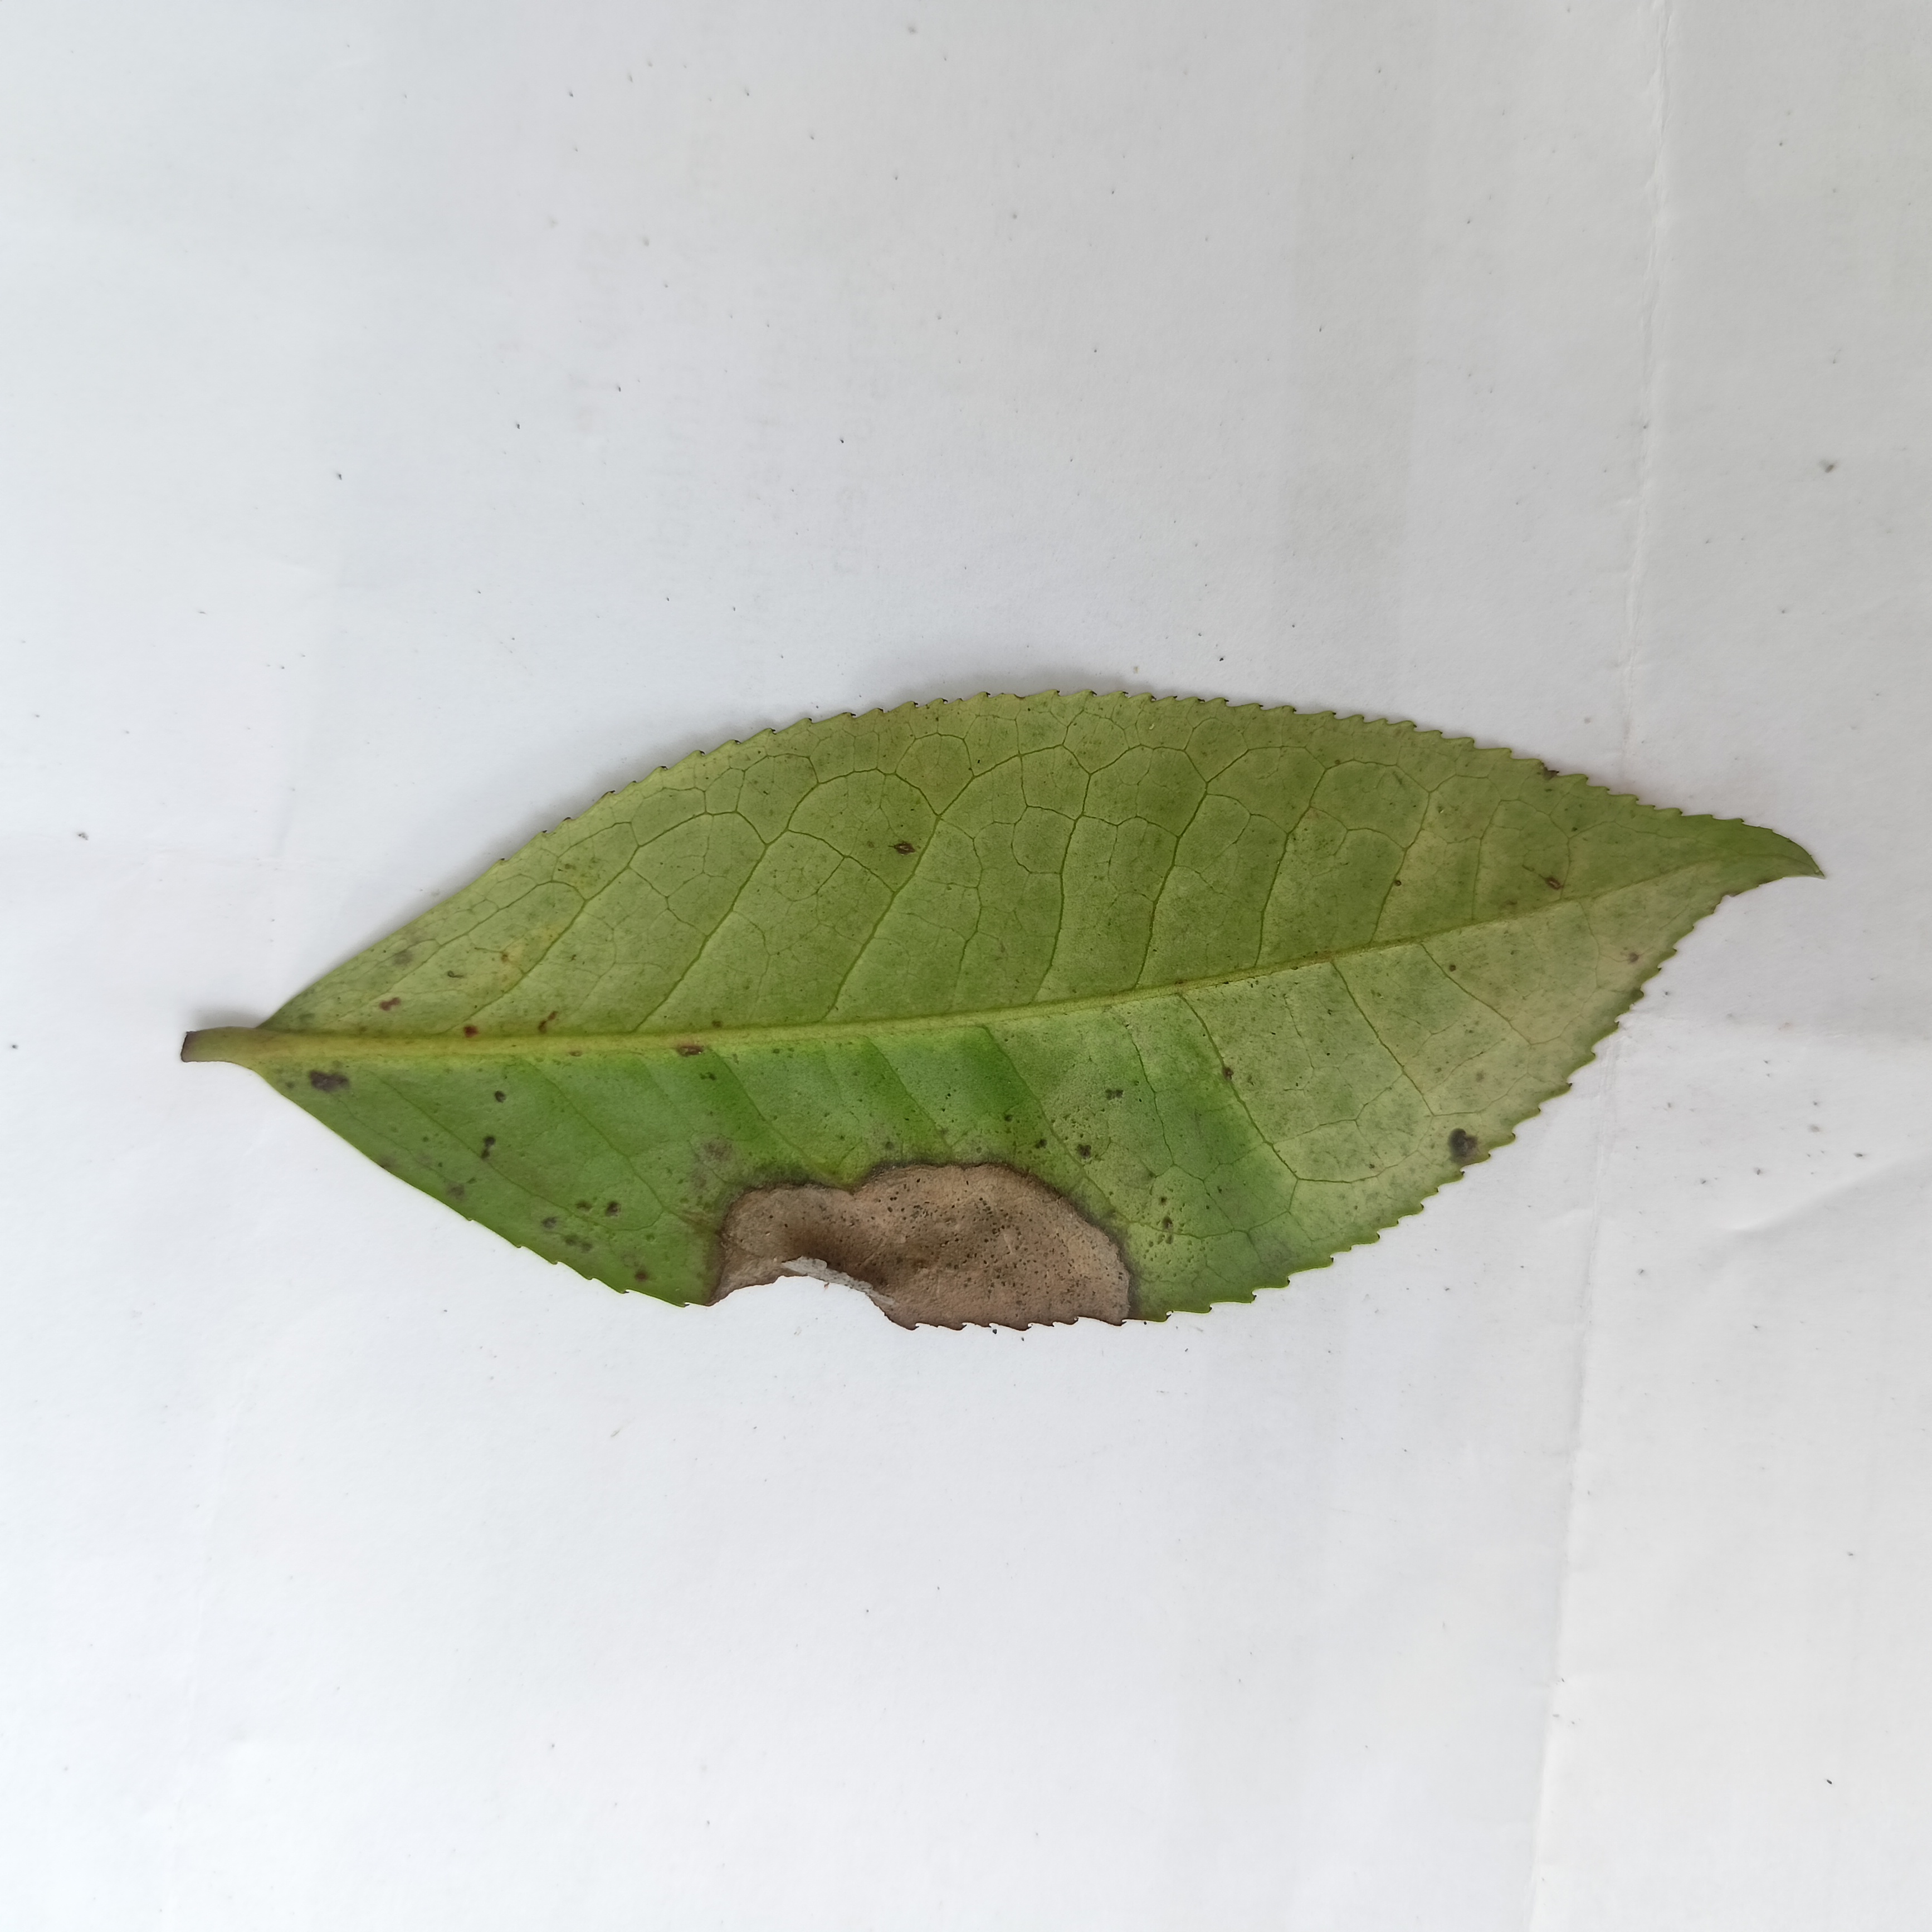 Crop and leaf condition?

tea, brown blight
